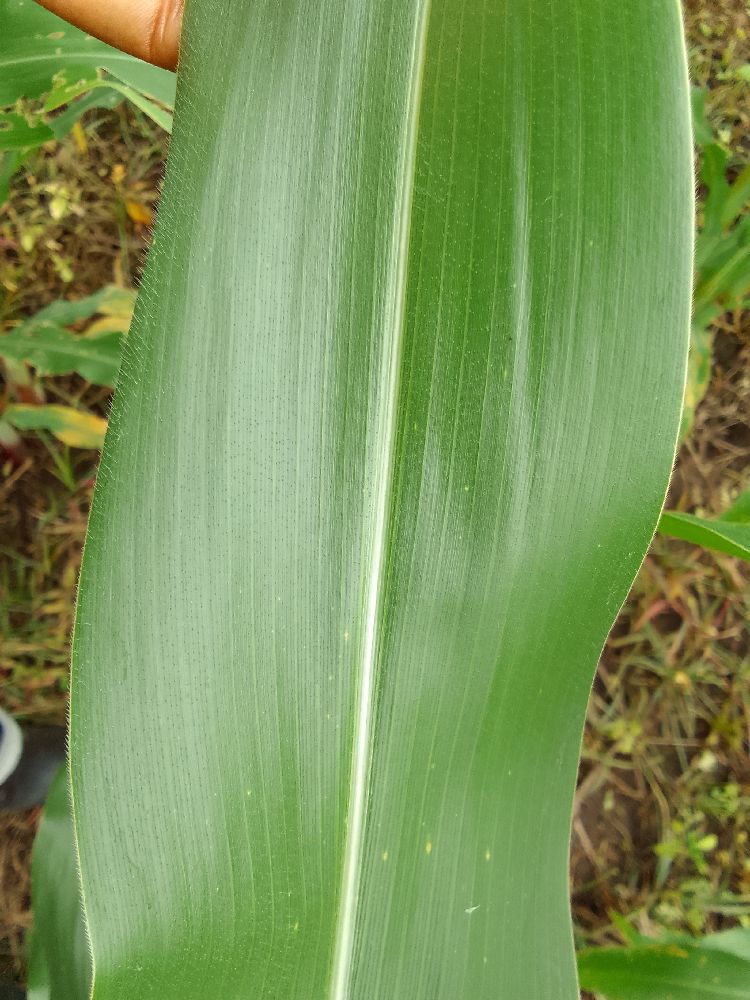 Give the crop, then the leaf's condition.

maize, healthy
